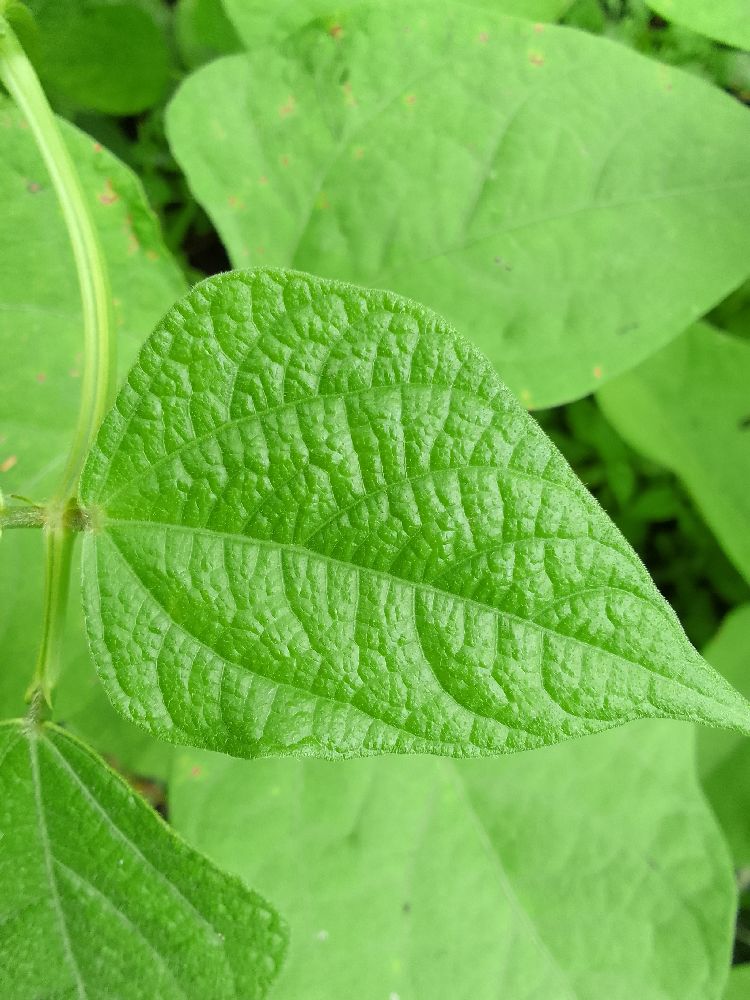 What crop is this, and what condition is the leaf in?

common bean, healthy
